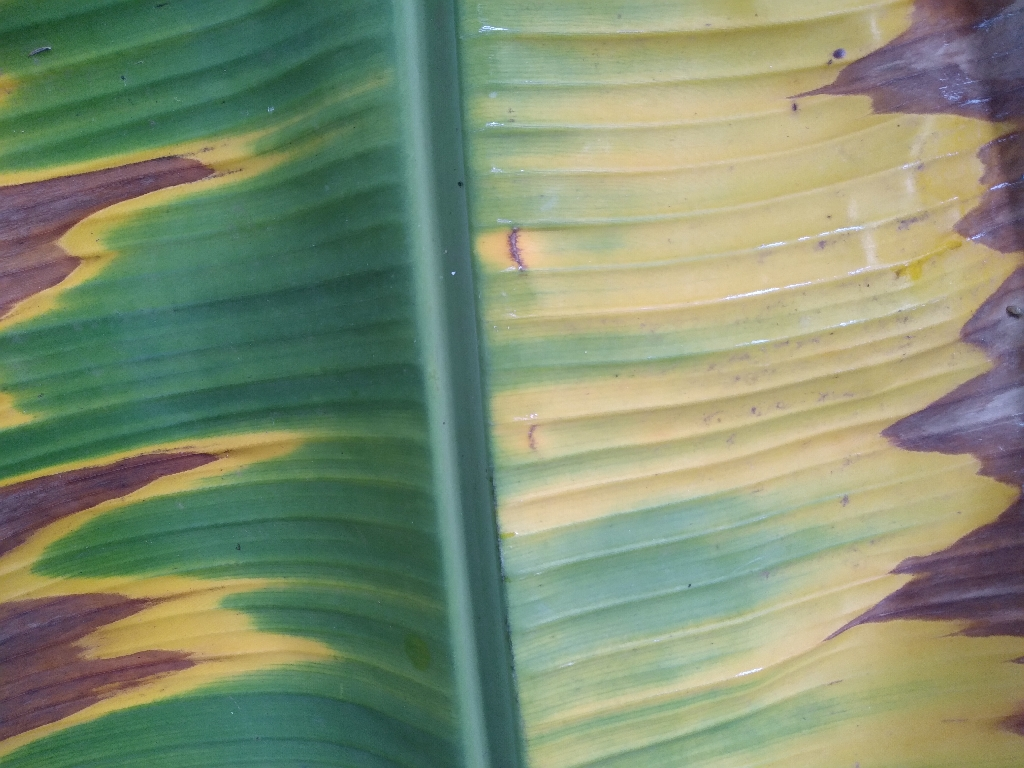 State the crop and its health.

banana, fusarium wilt race 1
